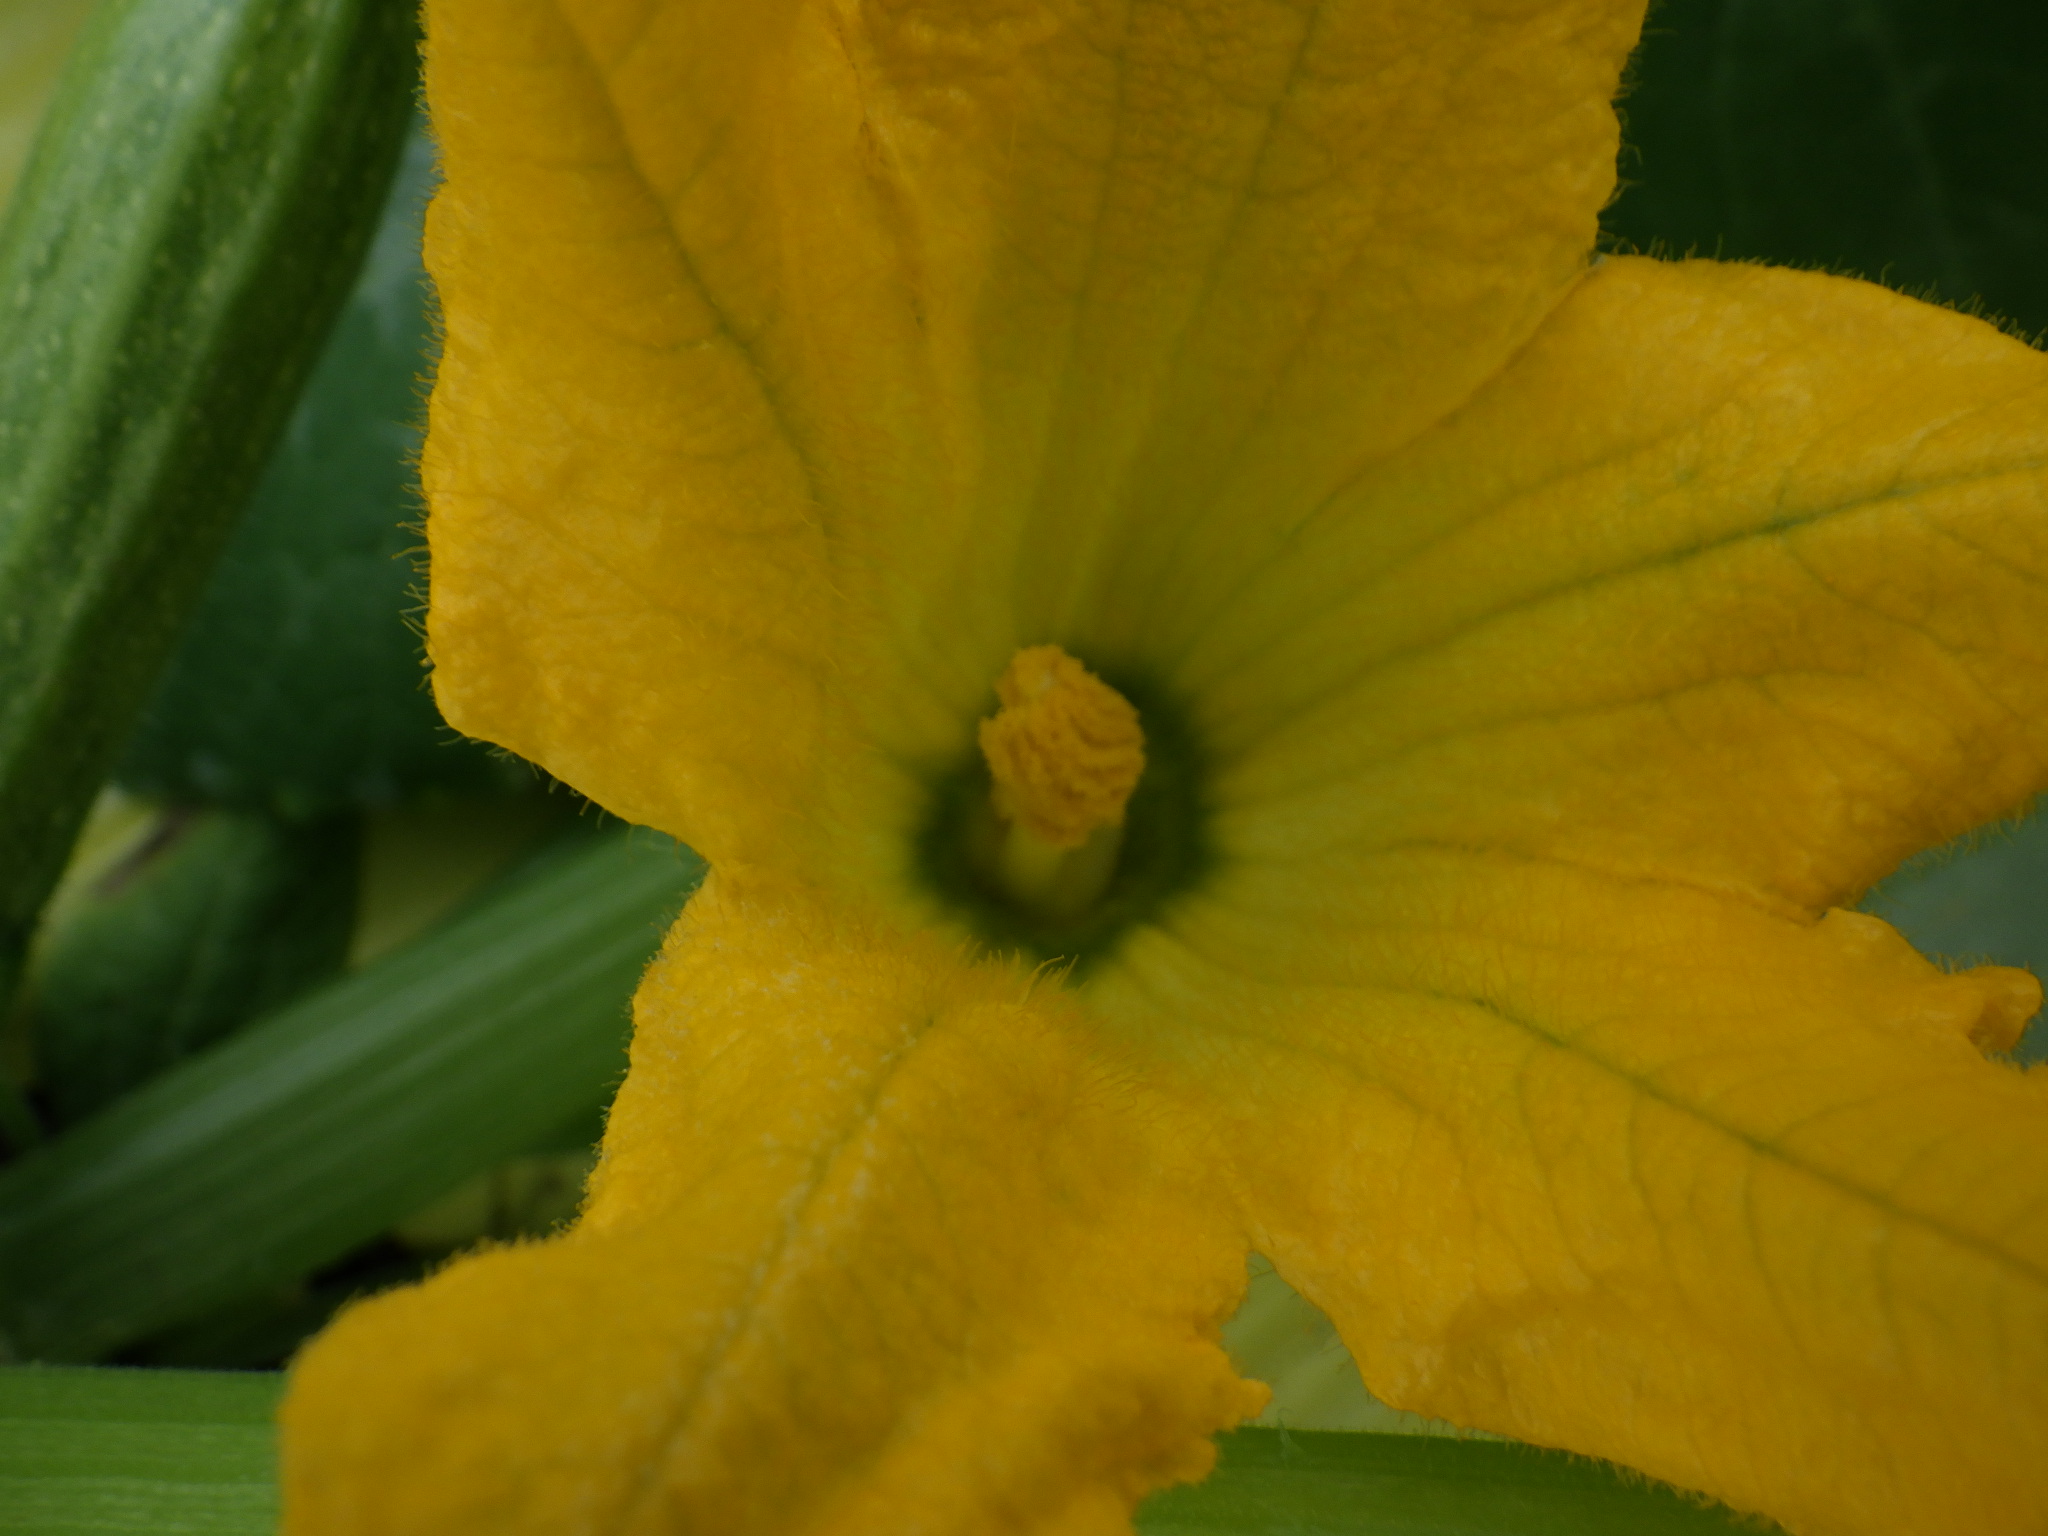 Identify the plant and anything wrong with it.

zucchini, healthy
